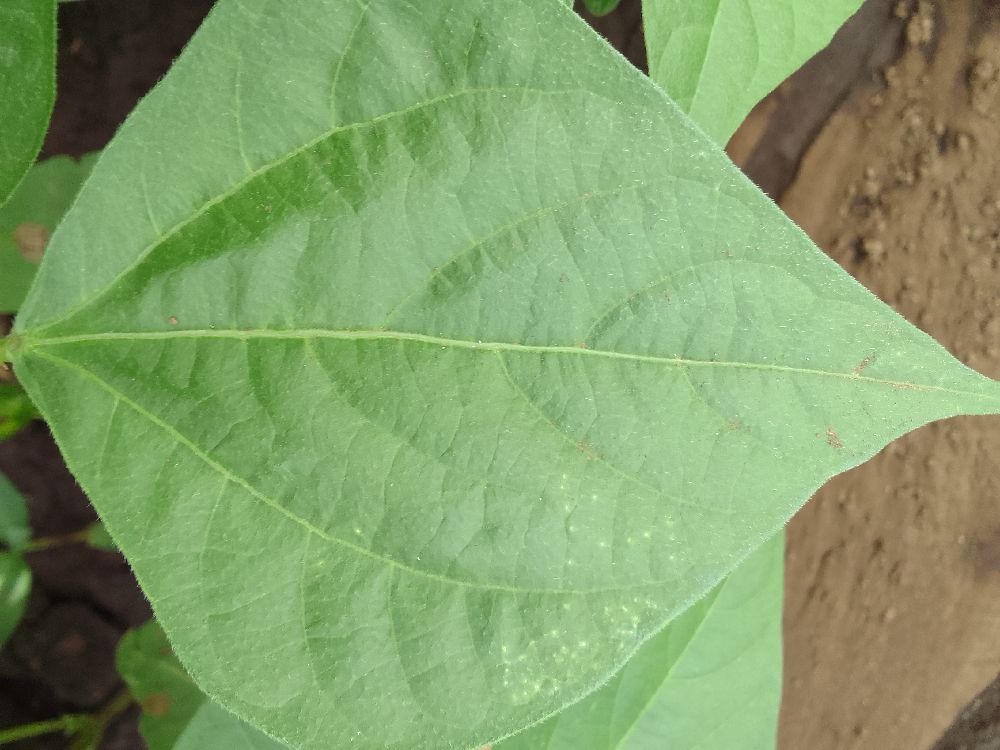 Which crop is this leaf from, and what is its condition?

common bean, healthy
